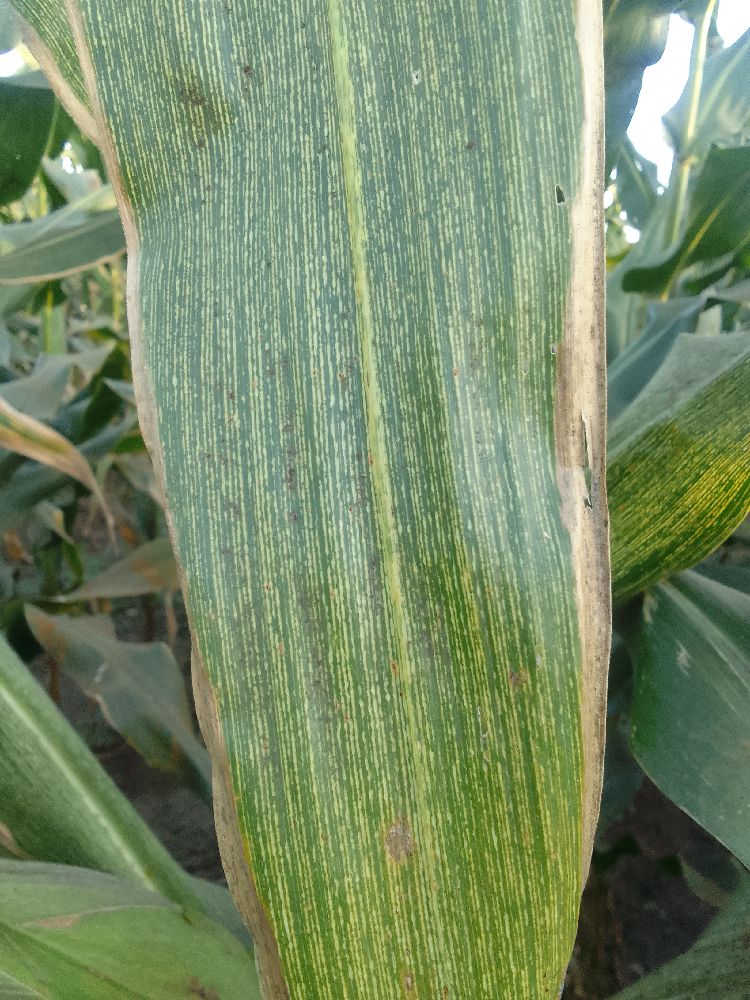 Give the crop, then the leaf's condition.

maize, maize streak virus
